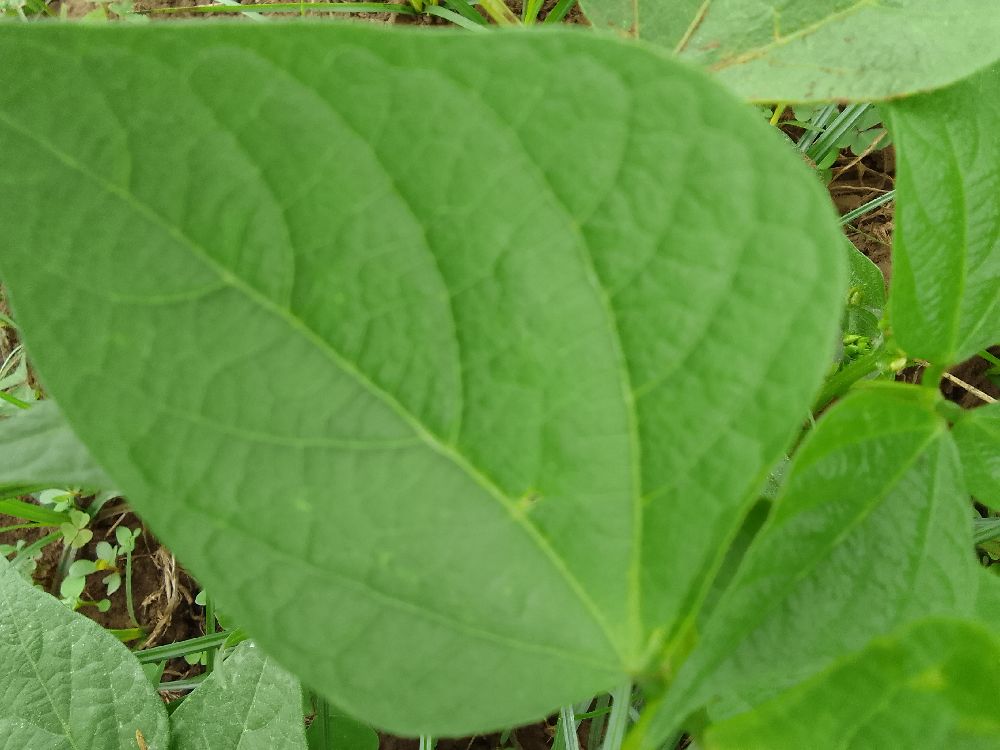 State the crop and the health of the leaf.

common bean, healthy
